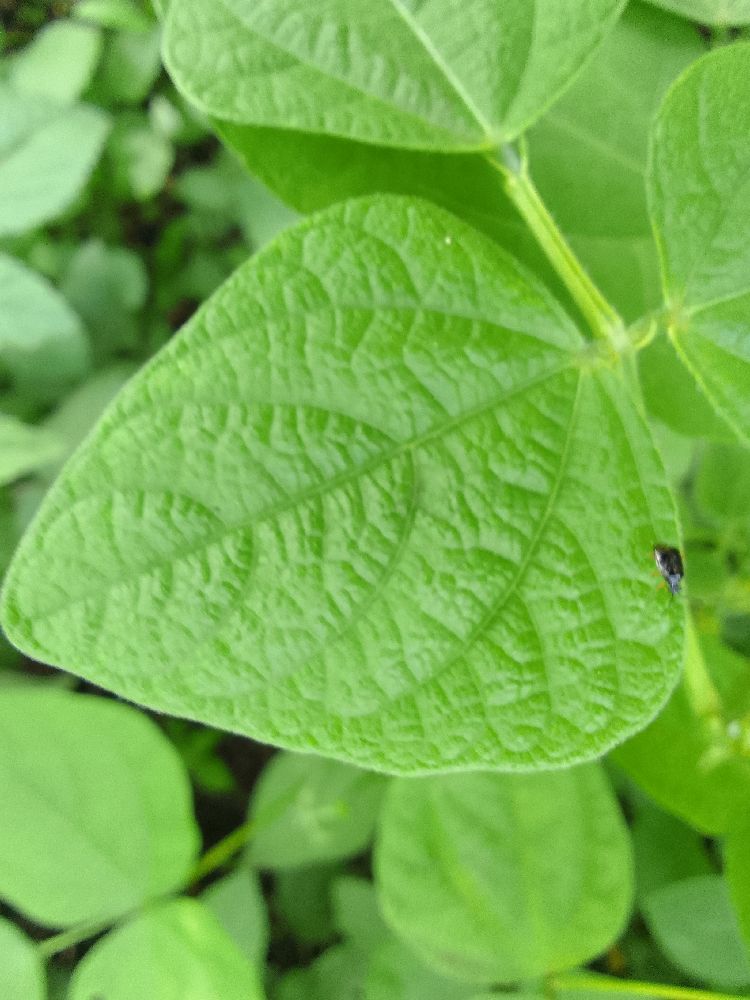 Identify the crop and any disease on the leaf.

common bean, healthy
